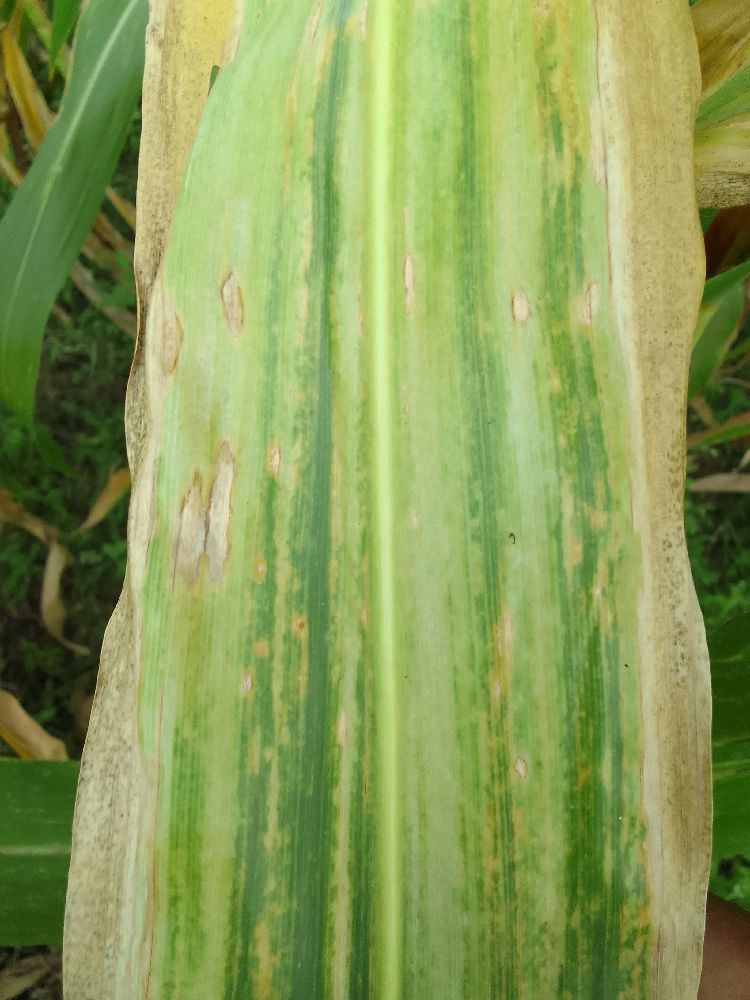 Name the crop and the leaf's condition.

maize, maize lethal necrosis
